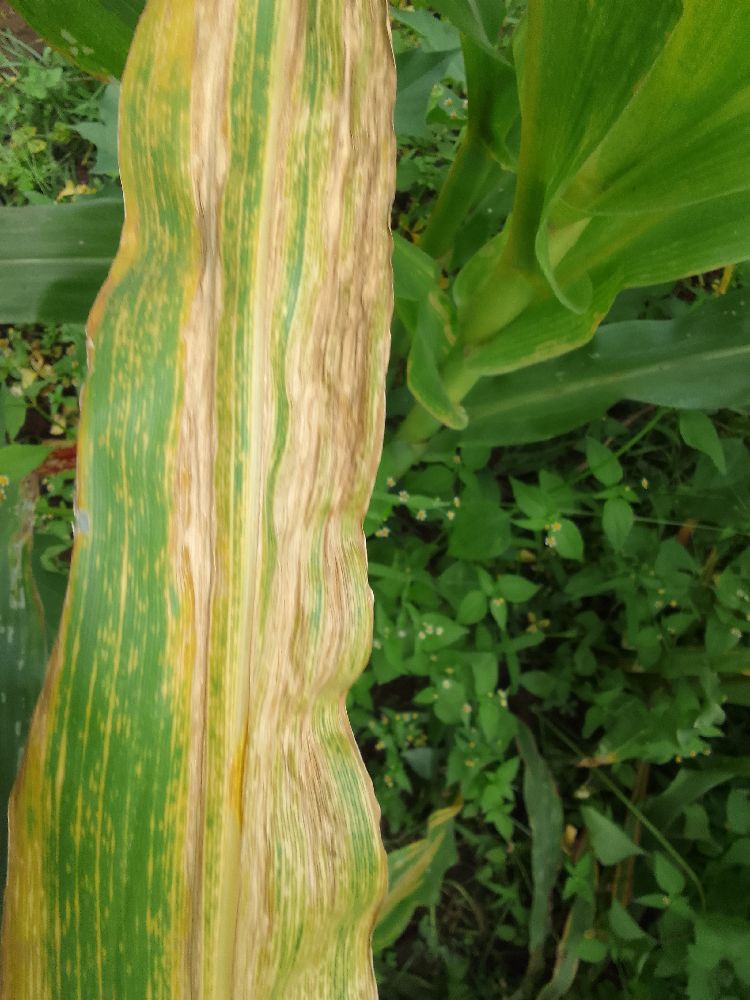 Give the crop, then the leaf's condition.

maize, maize lethal necrosis
